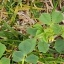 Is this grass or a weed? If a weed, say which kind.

unstructured weed
